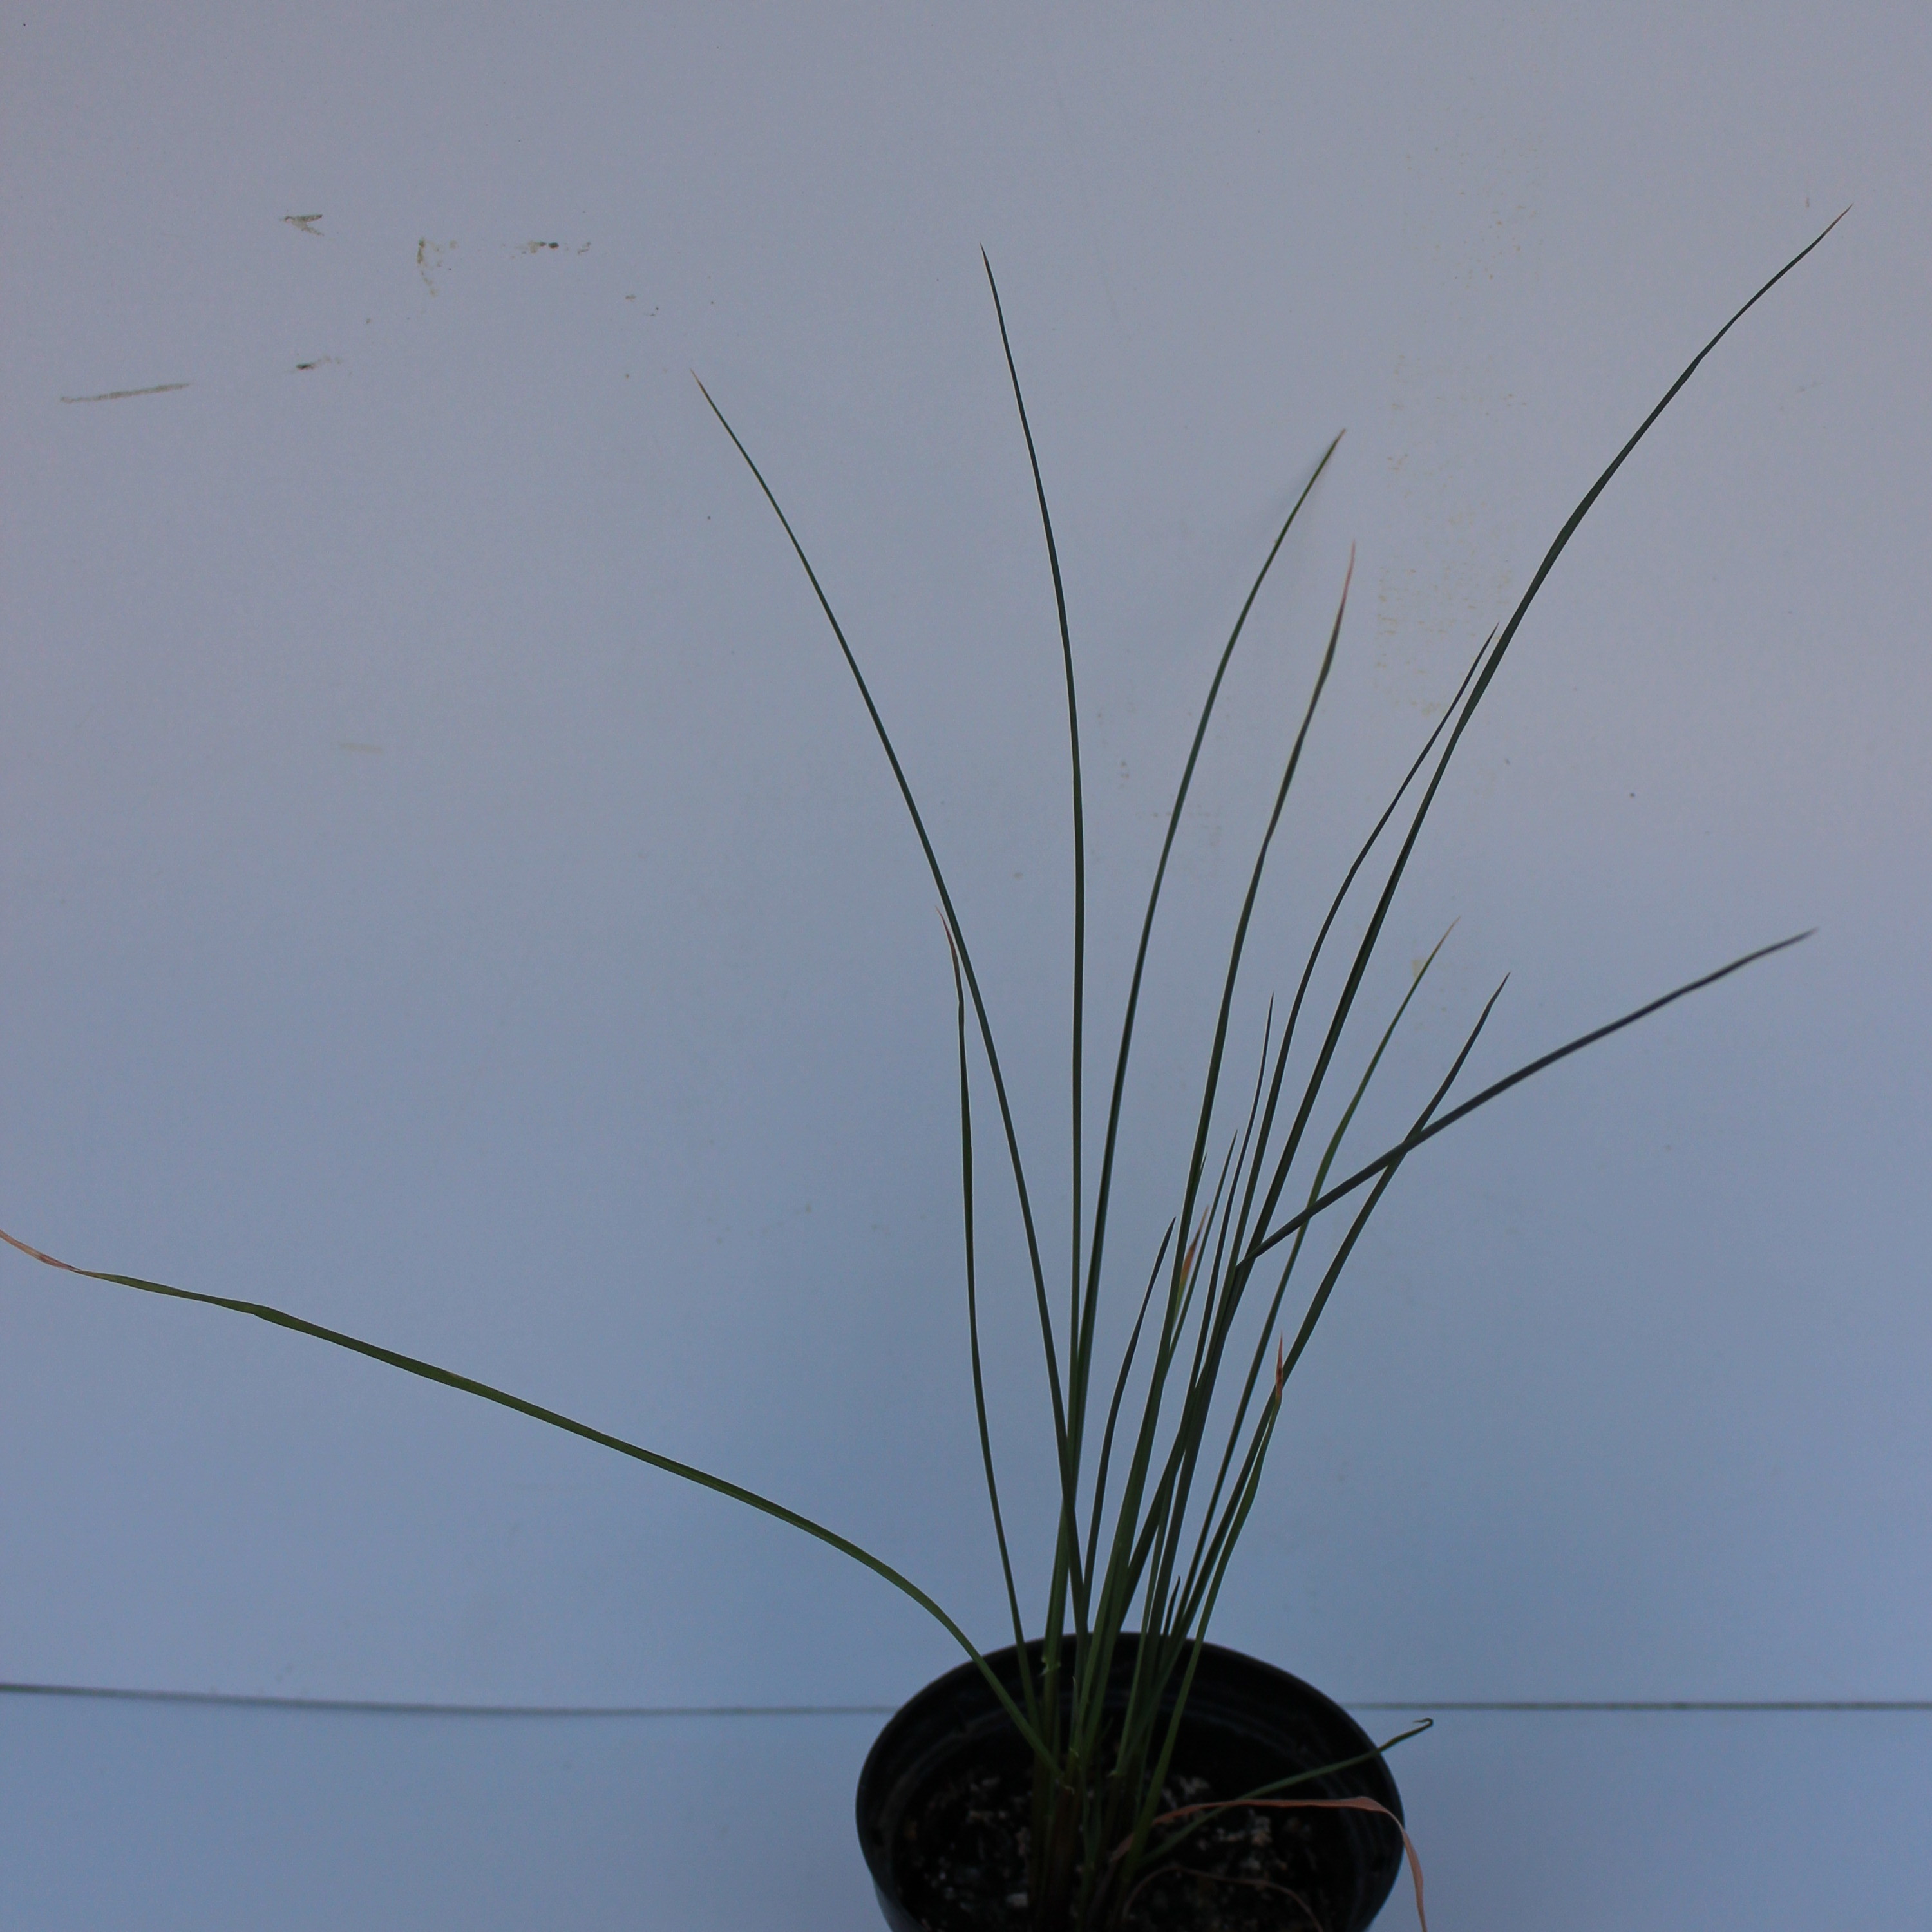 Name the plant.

Lolium multiflorum
